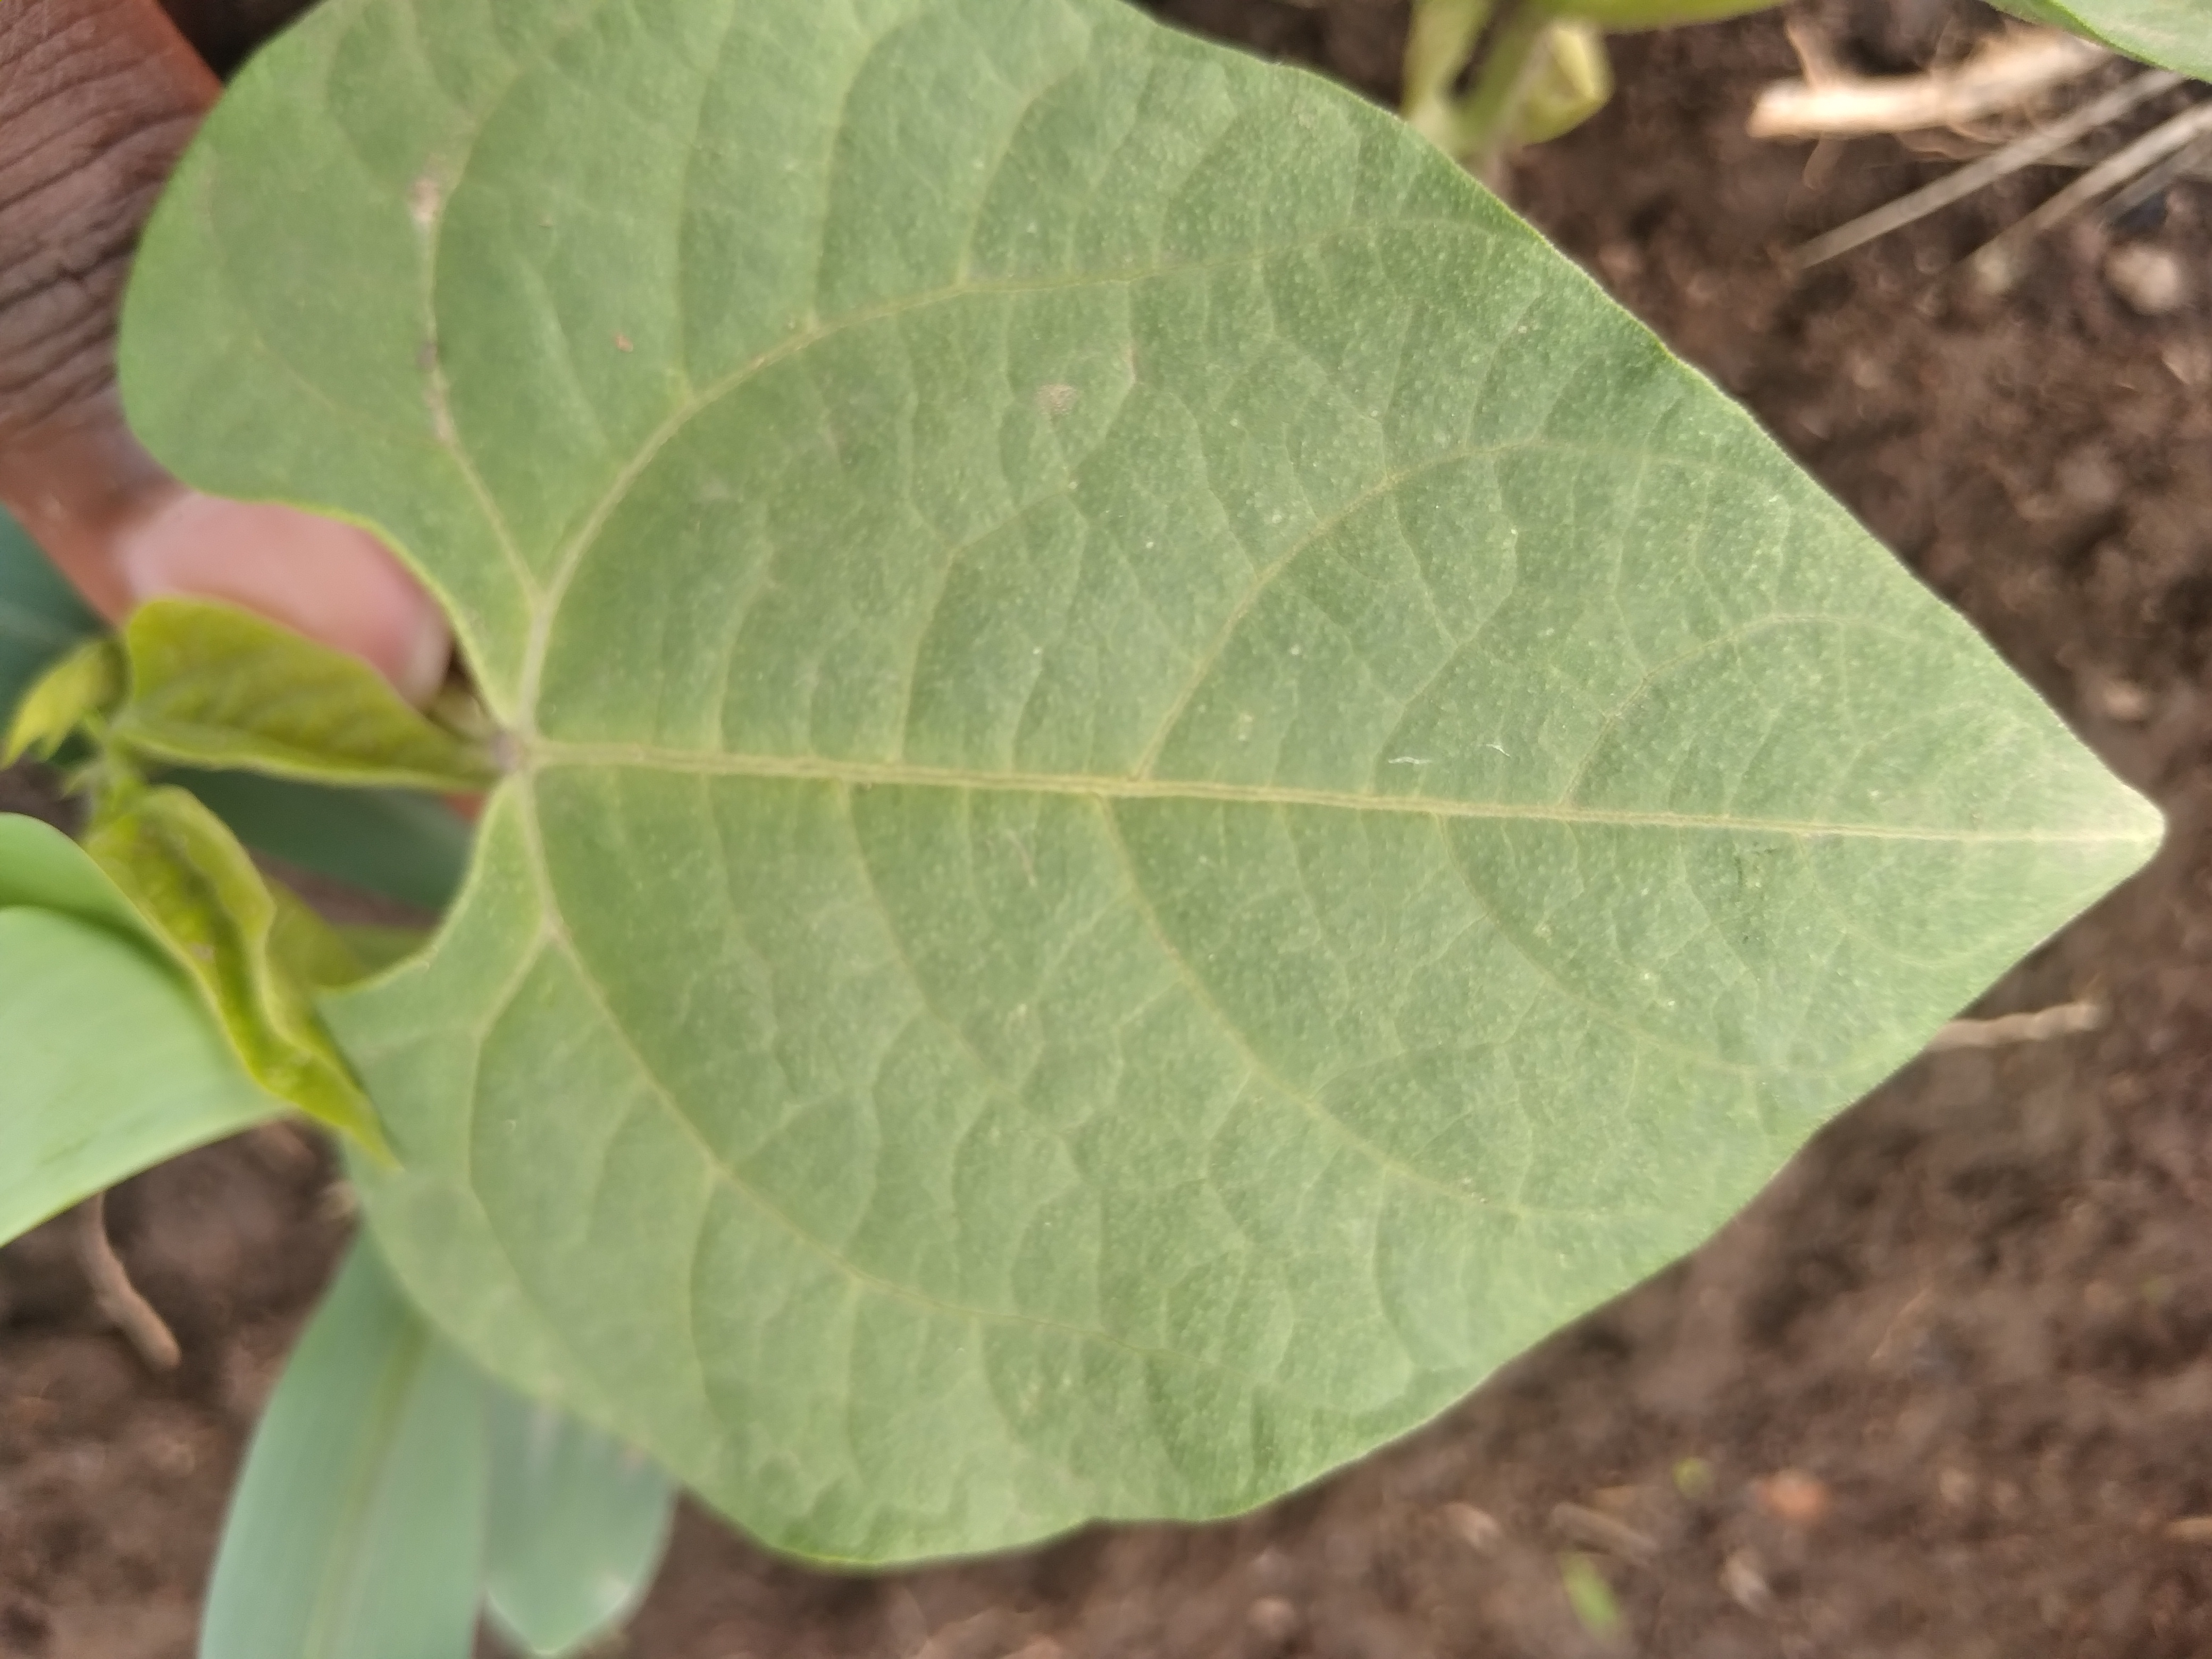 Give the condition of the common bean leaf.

healthy
